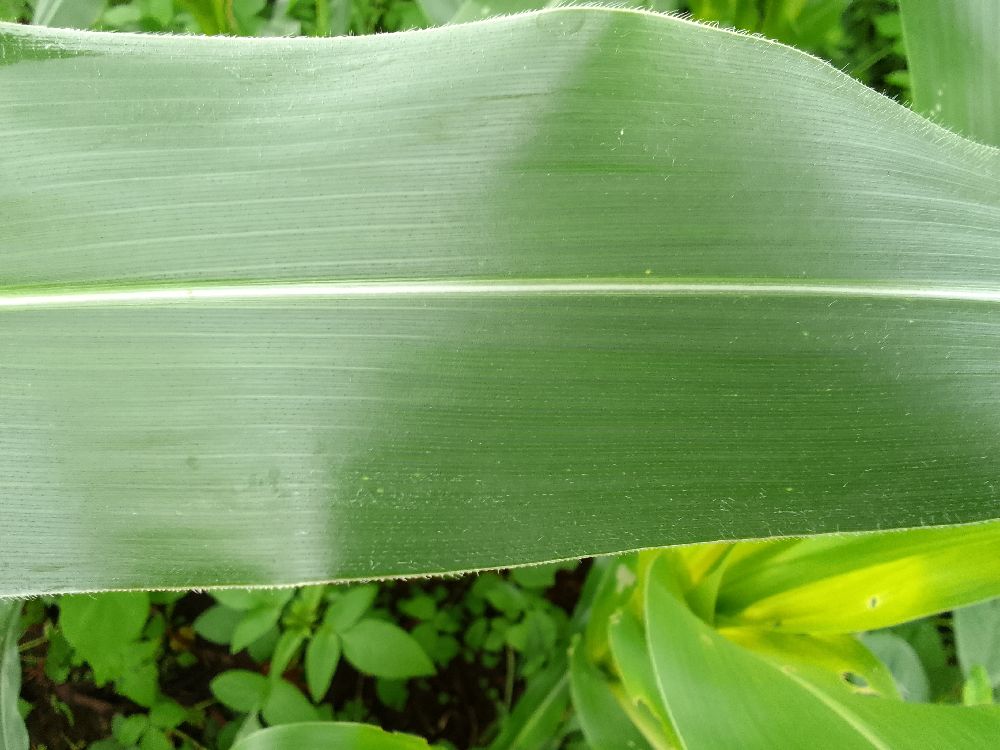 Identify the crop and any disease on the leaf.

maize, healthy
